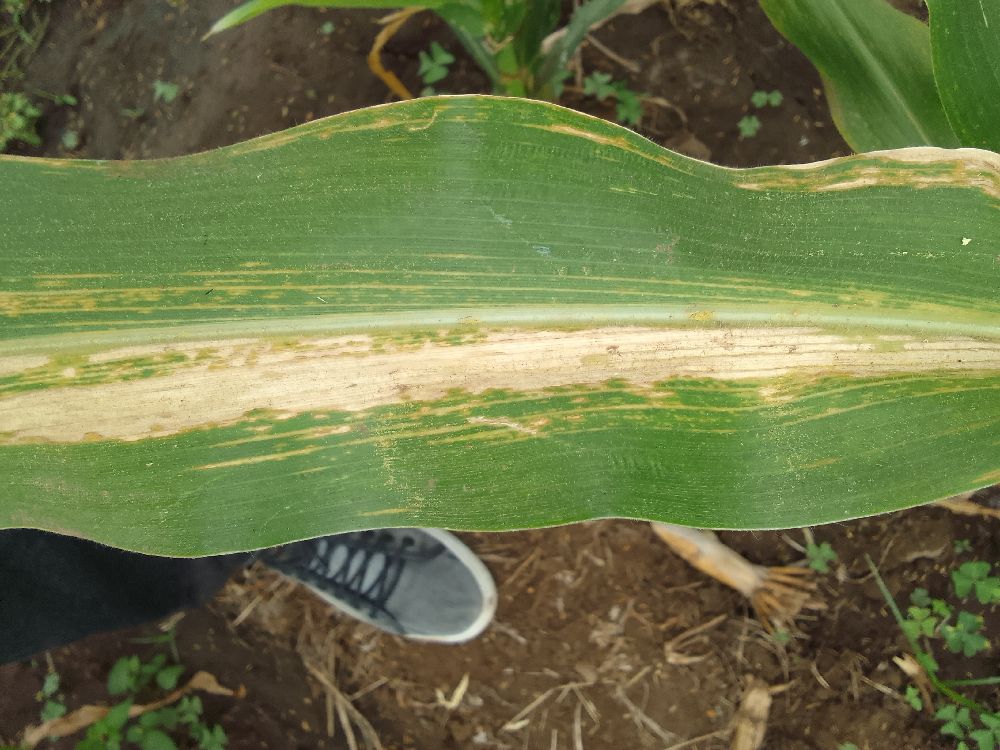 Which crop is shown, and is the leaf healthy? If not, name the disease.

maize, maize lethal necrosis
